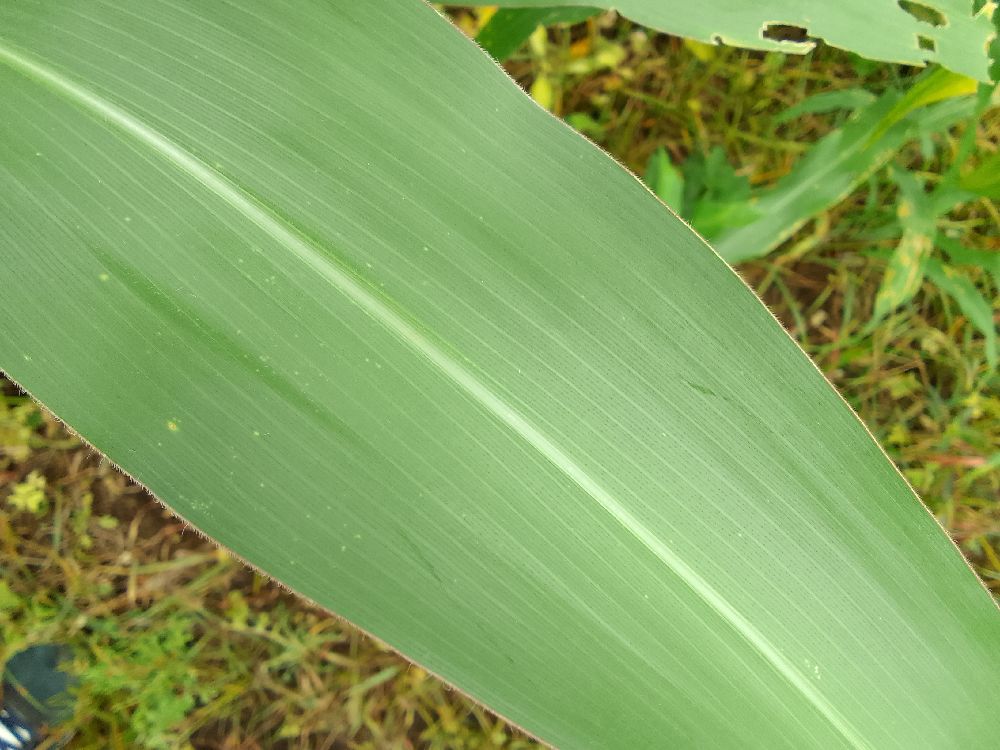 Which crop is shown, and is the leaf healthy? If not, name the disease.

maize, healthy
